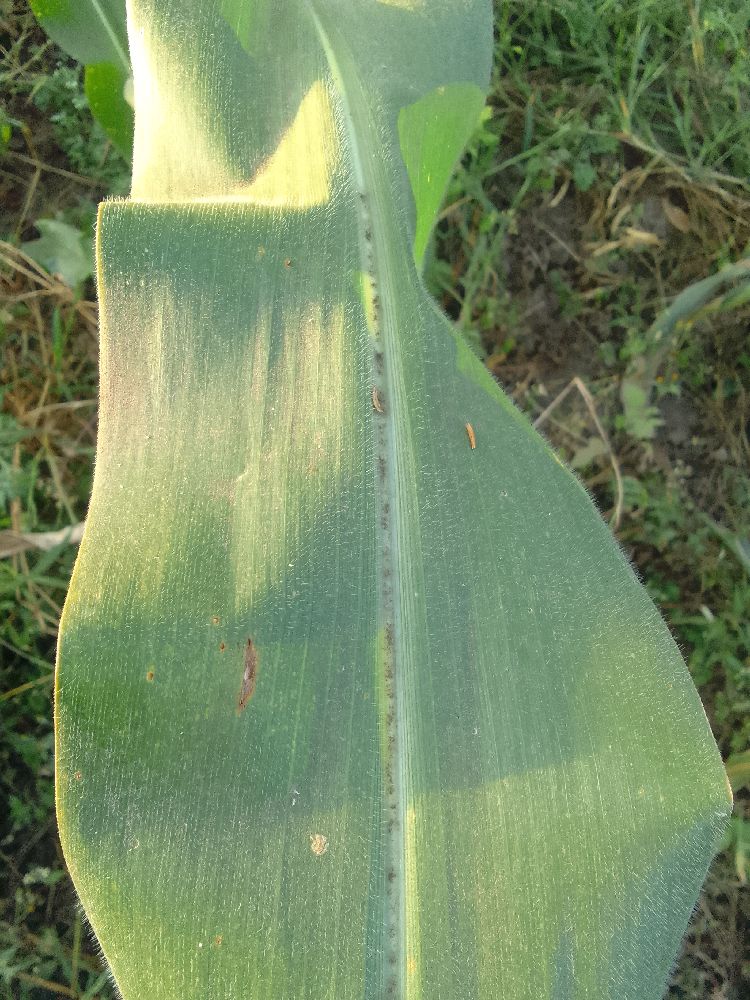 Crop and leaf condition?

maize, healthy
